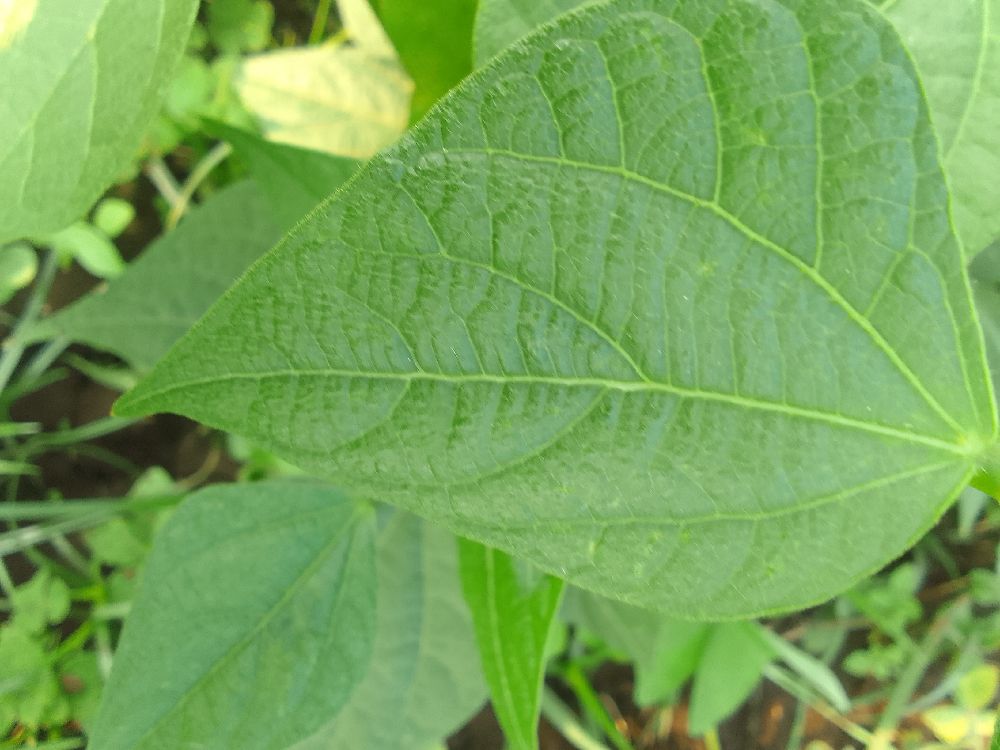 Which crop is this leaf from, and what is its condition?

common bean, healthy
